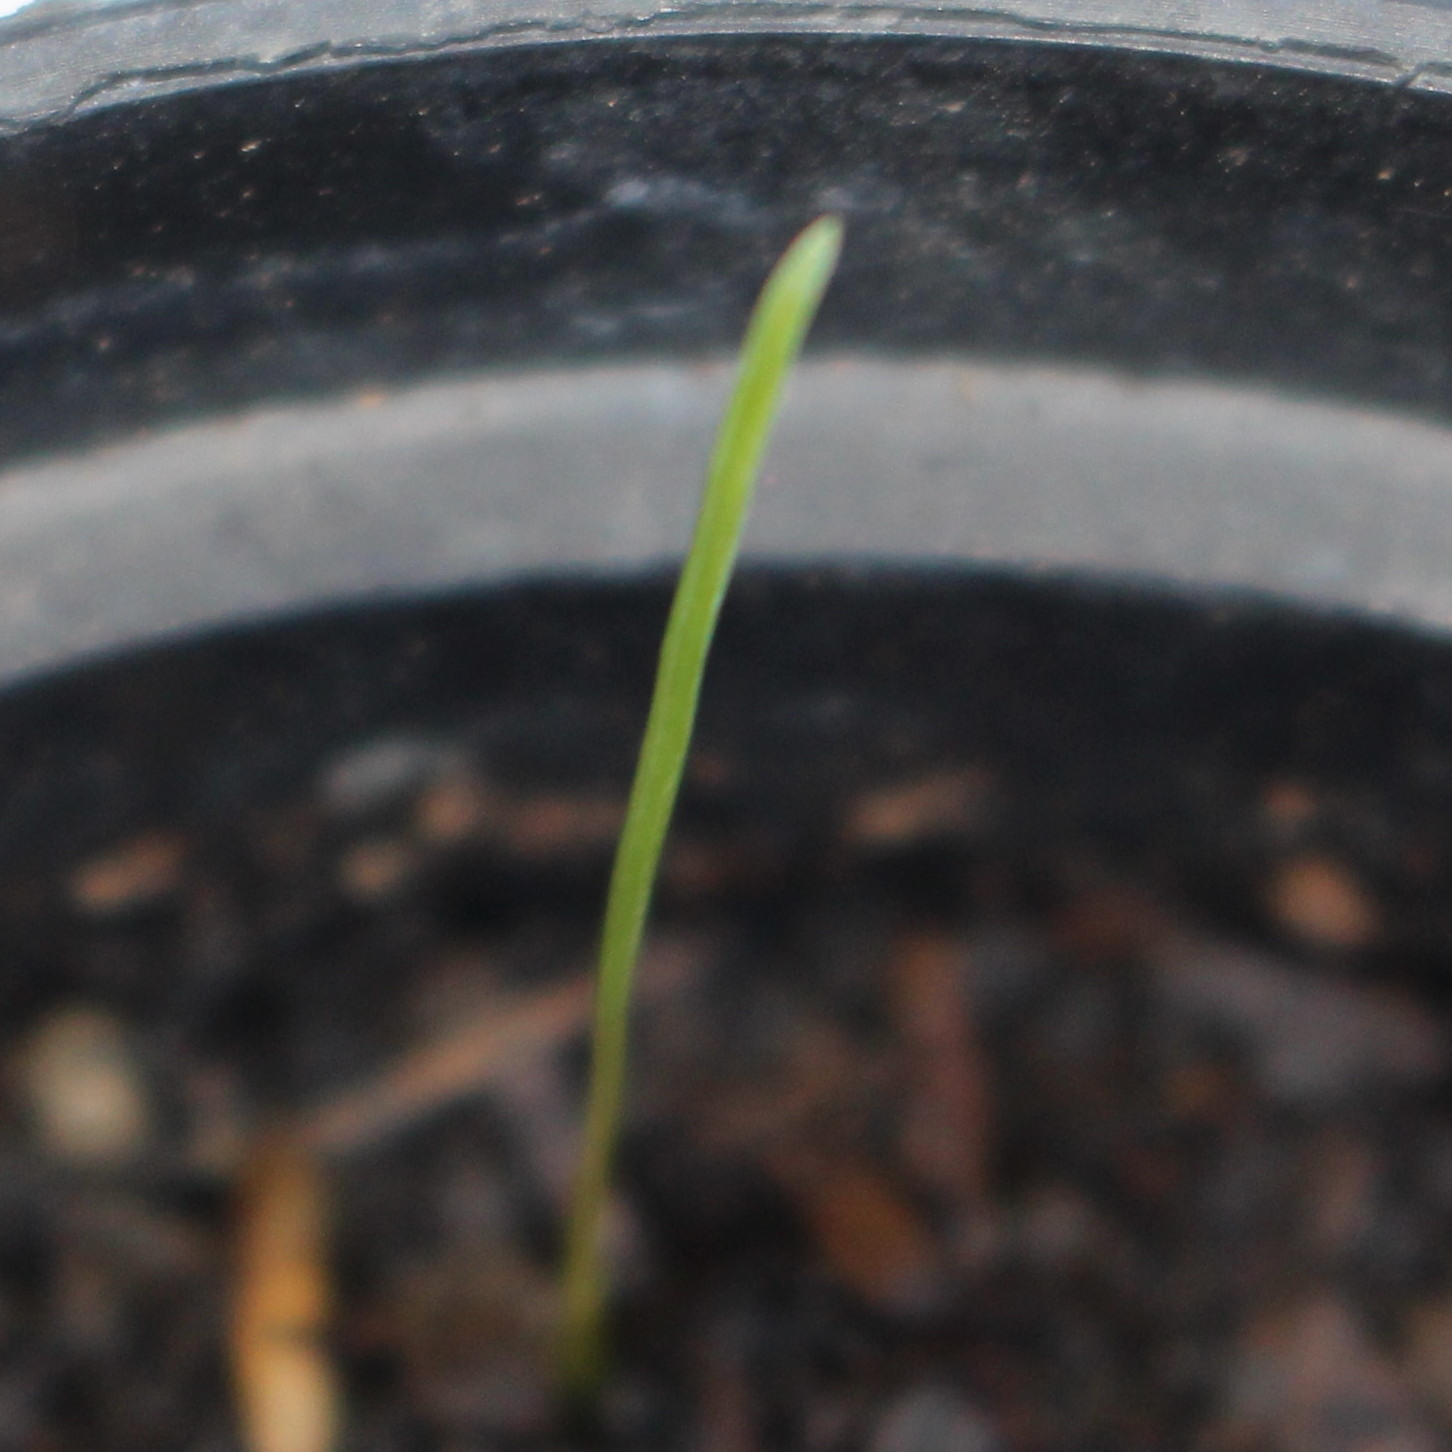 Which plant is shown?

Lolium multiflorum
